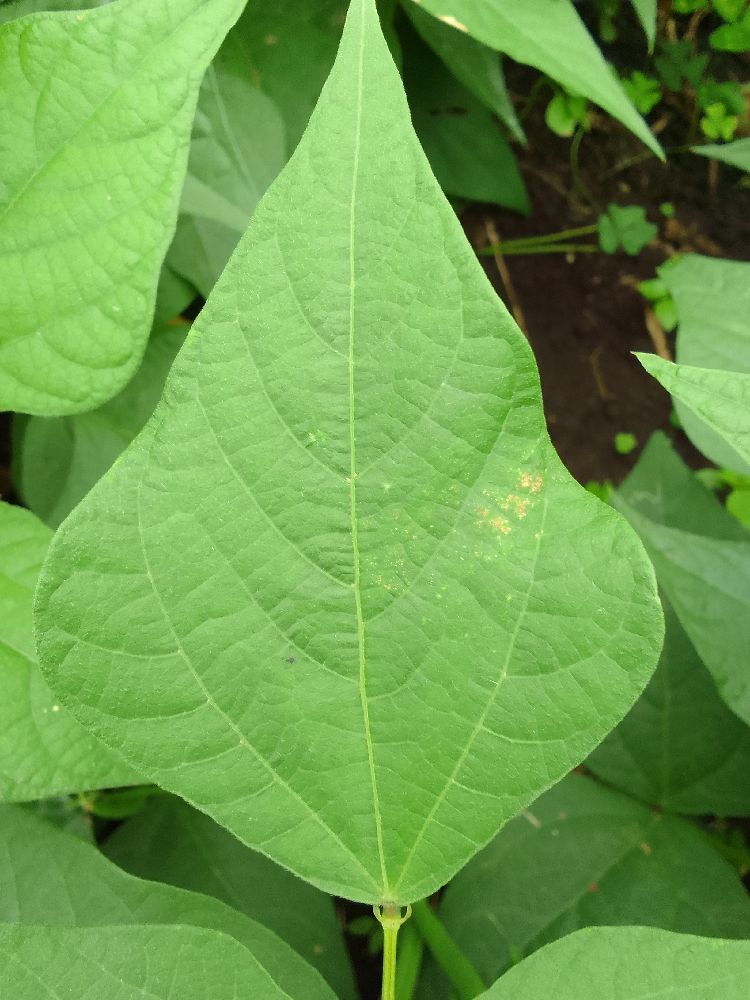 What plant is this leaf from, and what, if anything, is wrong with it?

common bean, healthy
